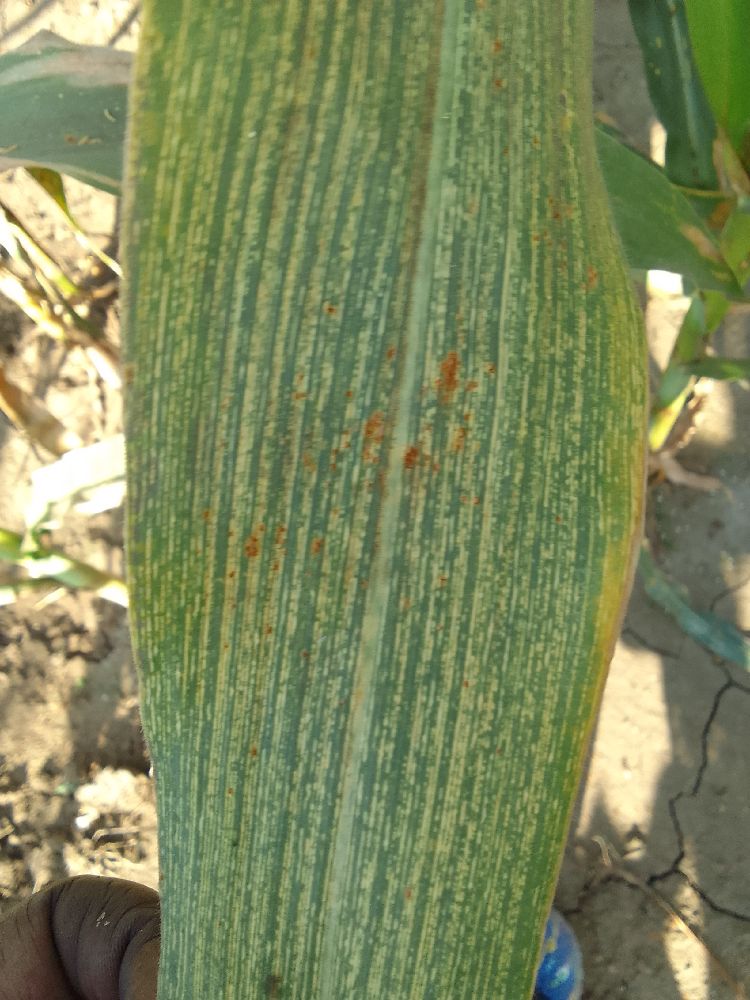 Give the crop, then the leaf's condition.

maize, maize streak virus
